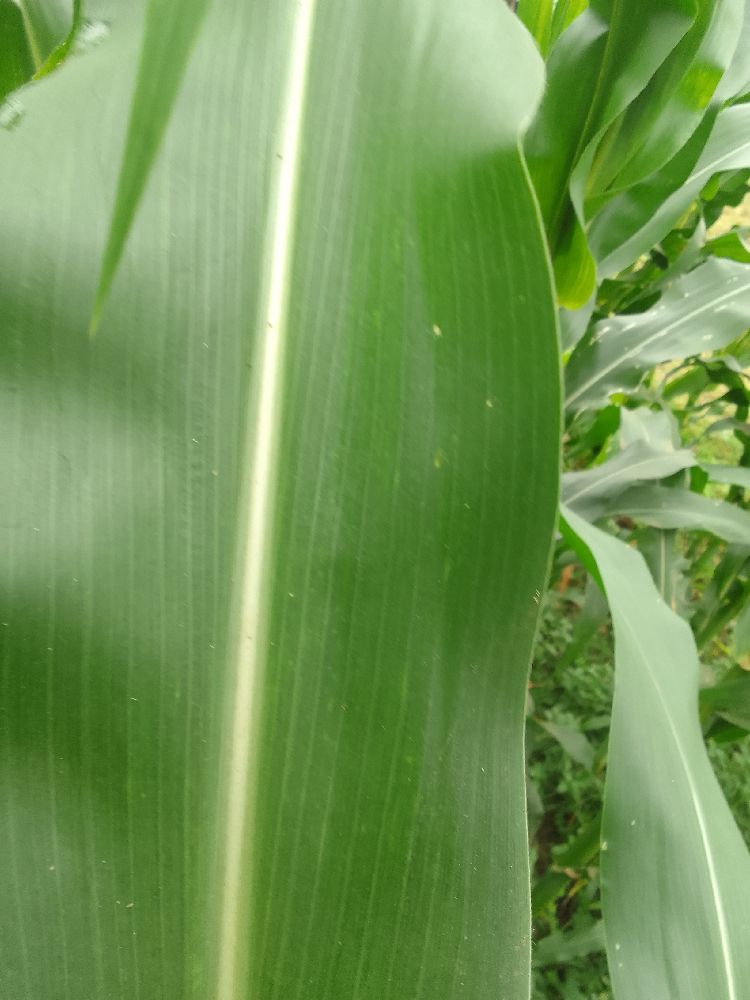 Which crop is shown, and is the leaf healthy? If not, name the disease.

maize, healthy
